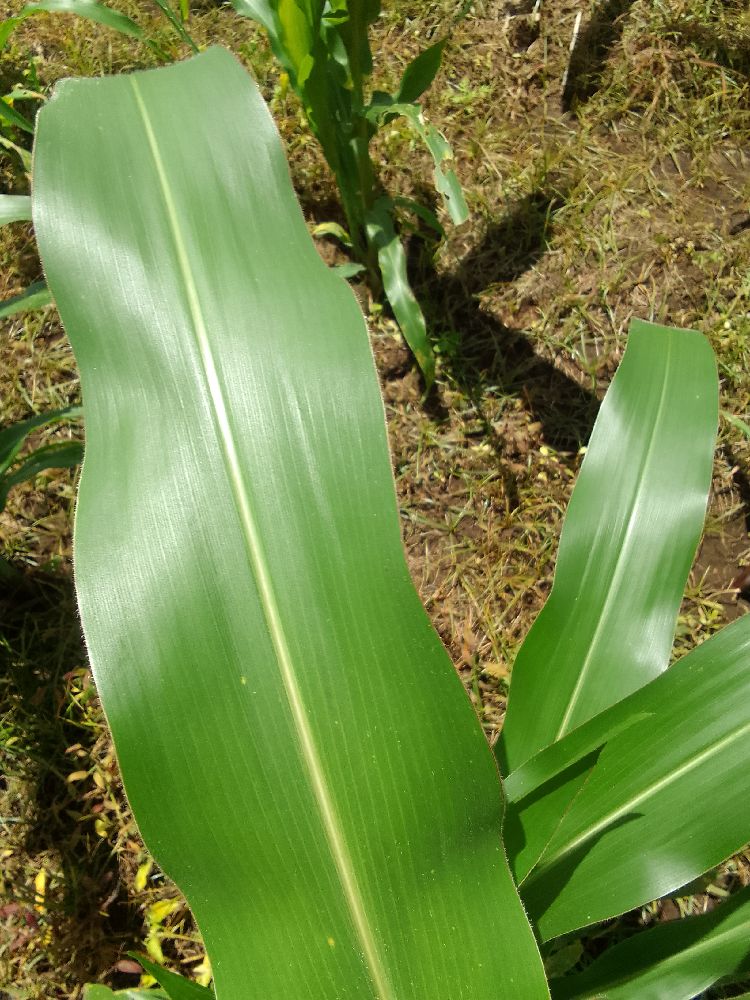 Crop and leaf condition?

maize, healthy
